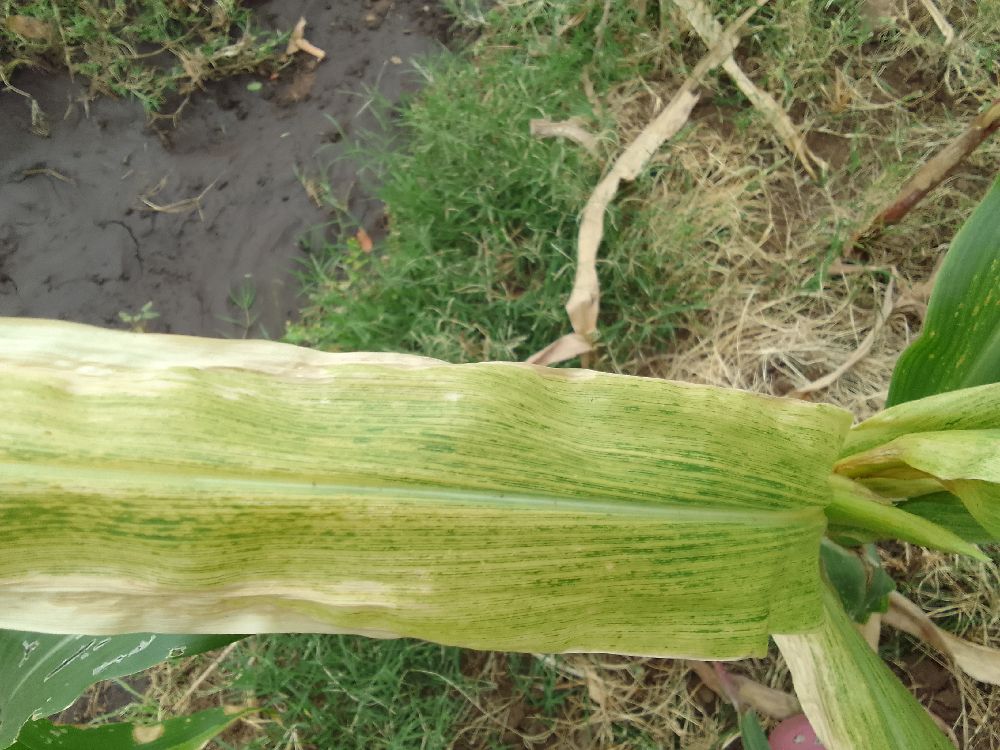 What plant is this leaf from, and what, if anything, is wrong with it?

maize, maize lethal necrosis
